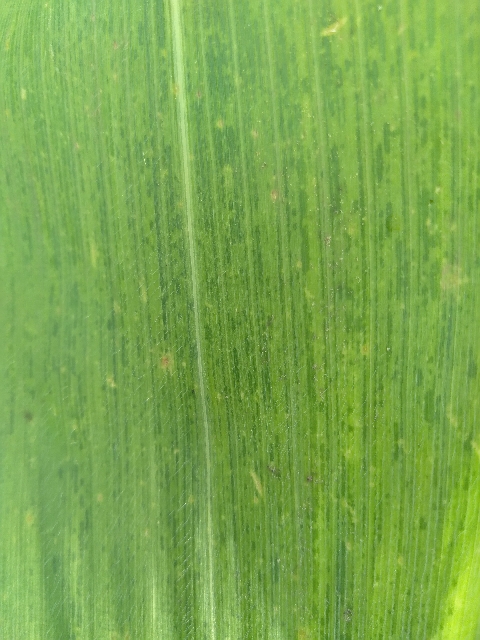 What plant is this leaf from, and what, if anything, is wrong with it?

maize, maize lethal necrosis
